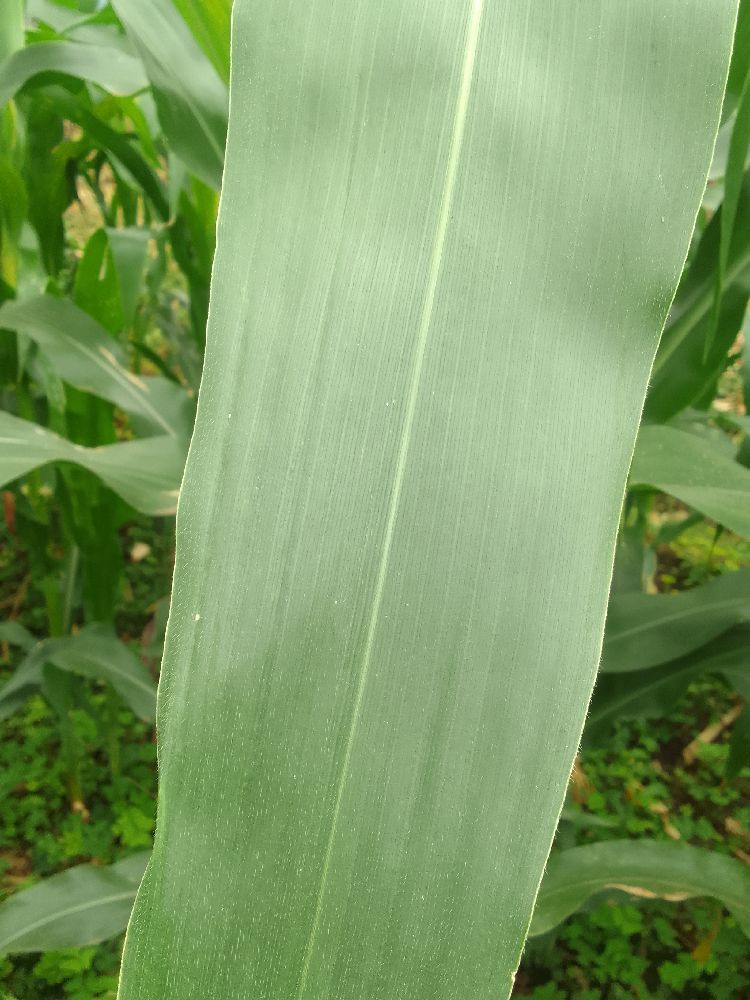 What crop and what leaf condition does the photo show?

maize, healthy
